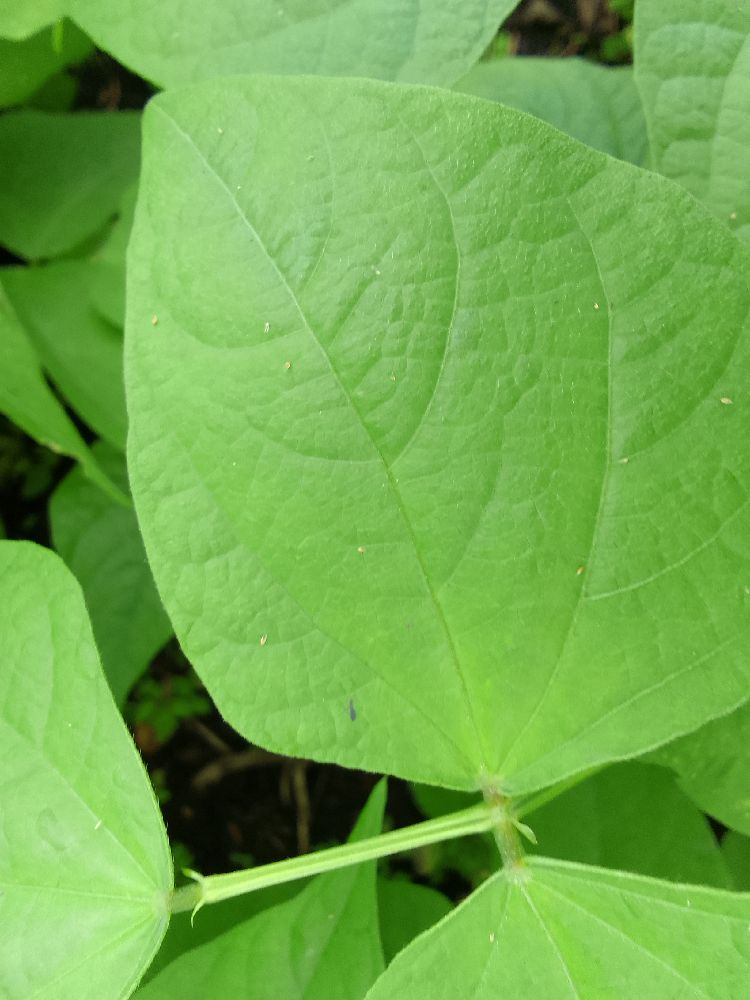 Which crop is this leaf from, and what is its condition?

common bean, healthy
